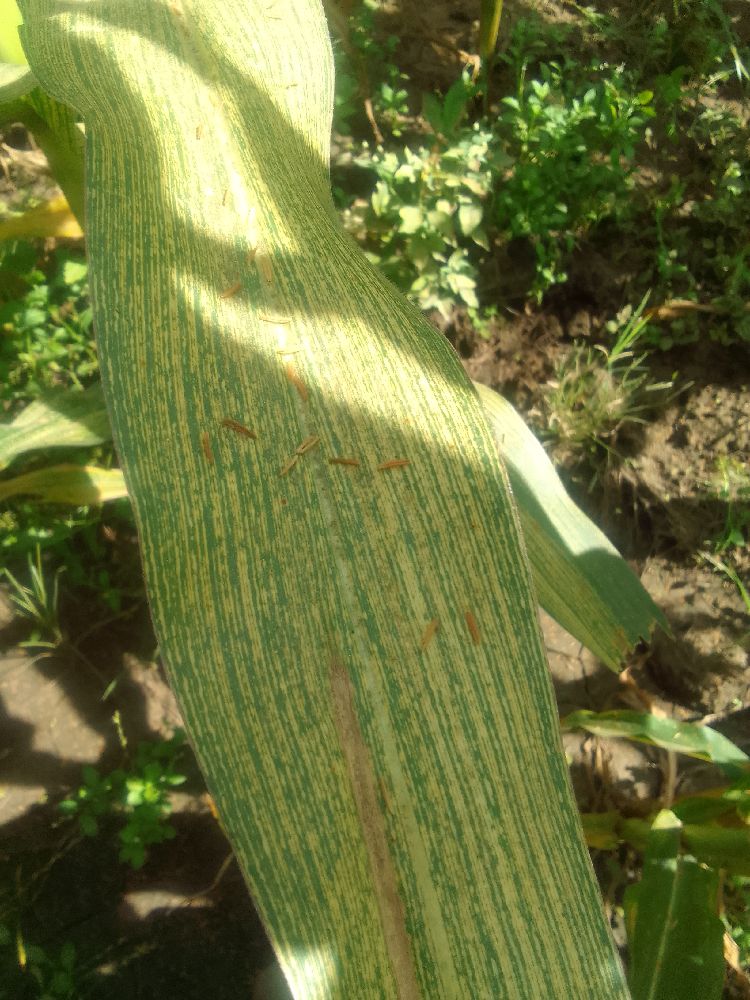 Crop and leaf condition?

maize, maize streak virus
